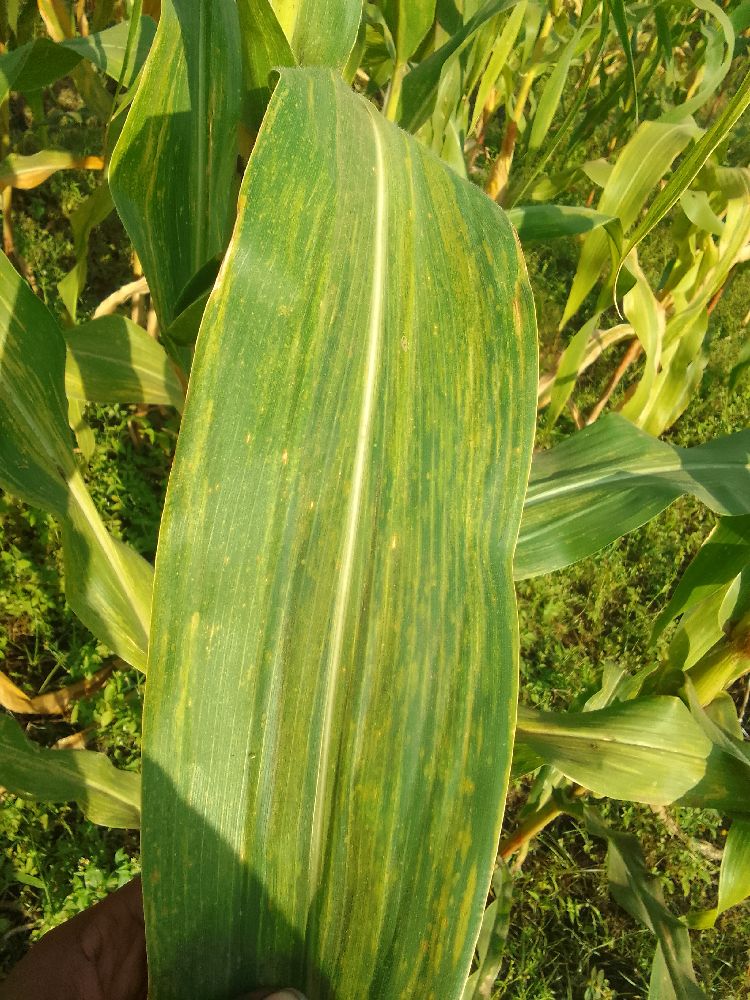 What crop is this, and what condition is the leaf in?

maize, maize lethal necrosis
